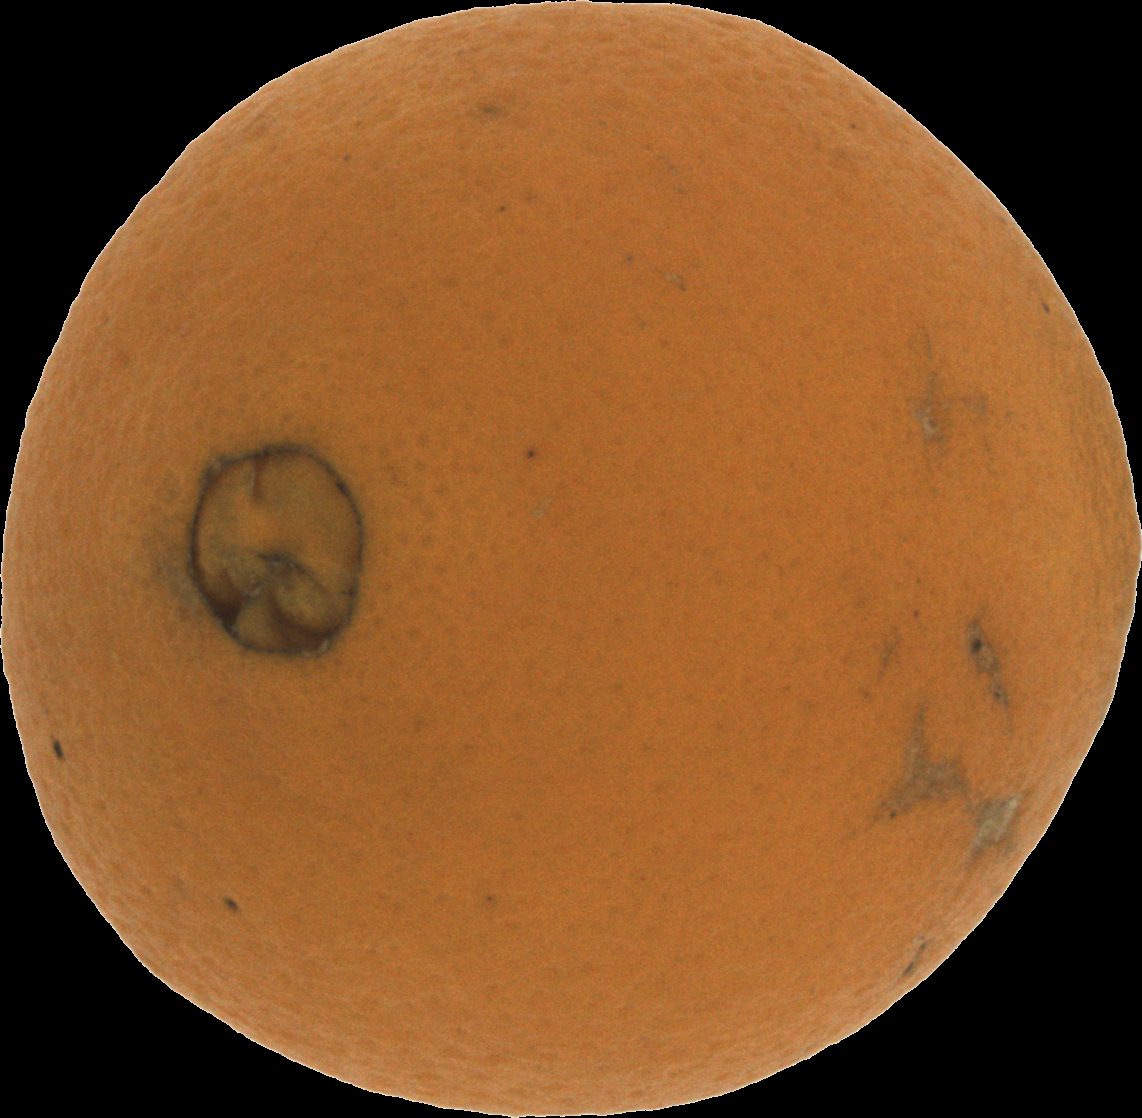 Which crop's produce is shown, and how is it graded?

orange, bad
